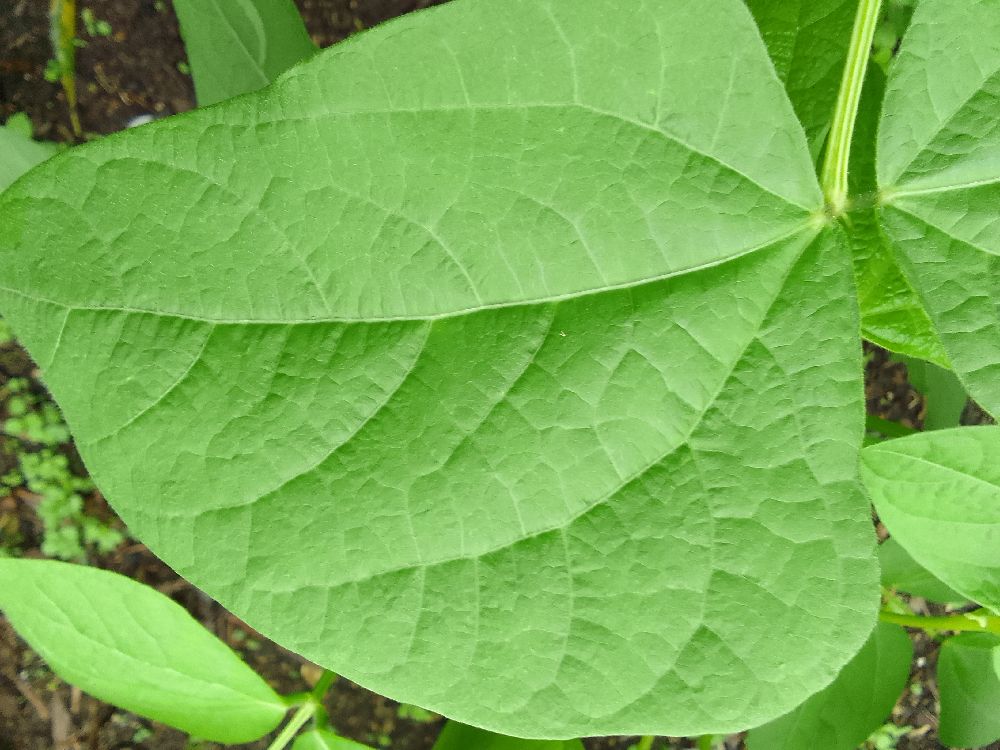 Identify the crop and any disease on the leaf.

common bean, healthy
